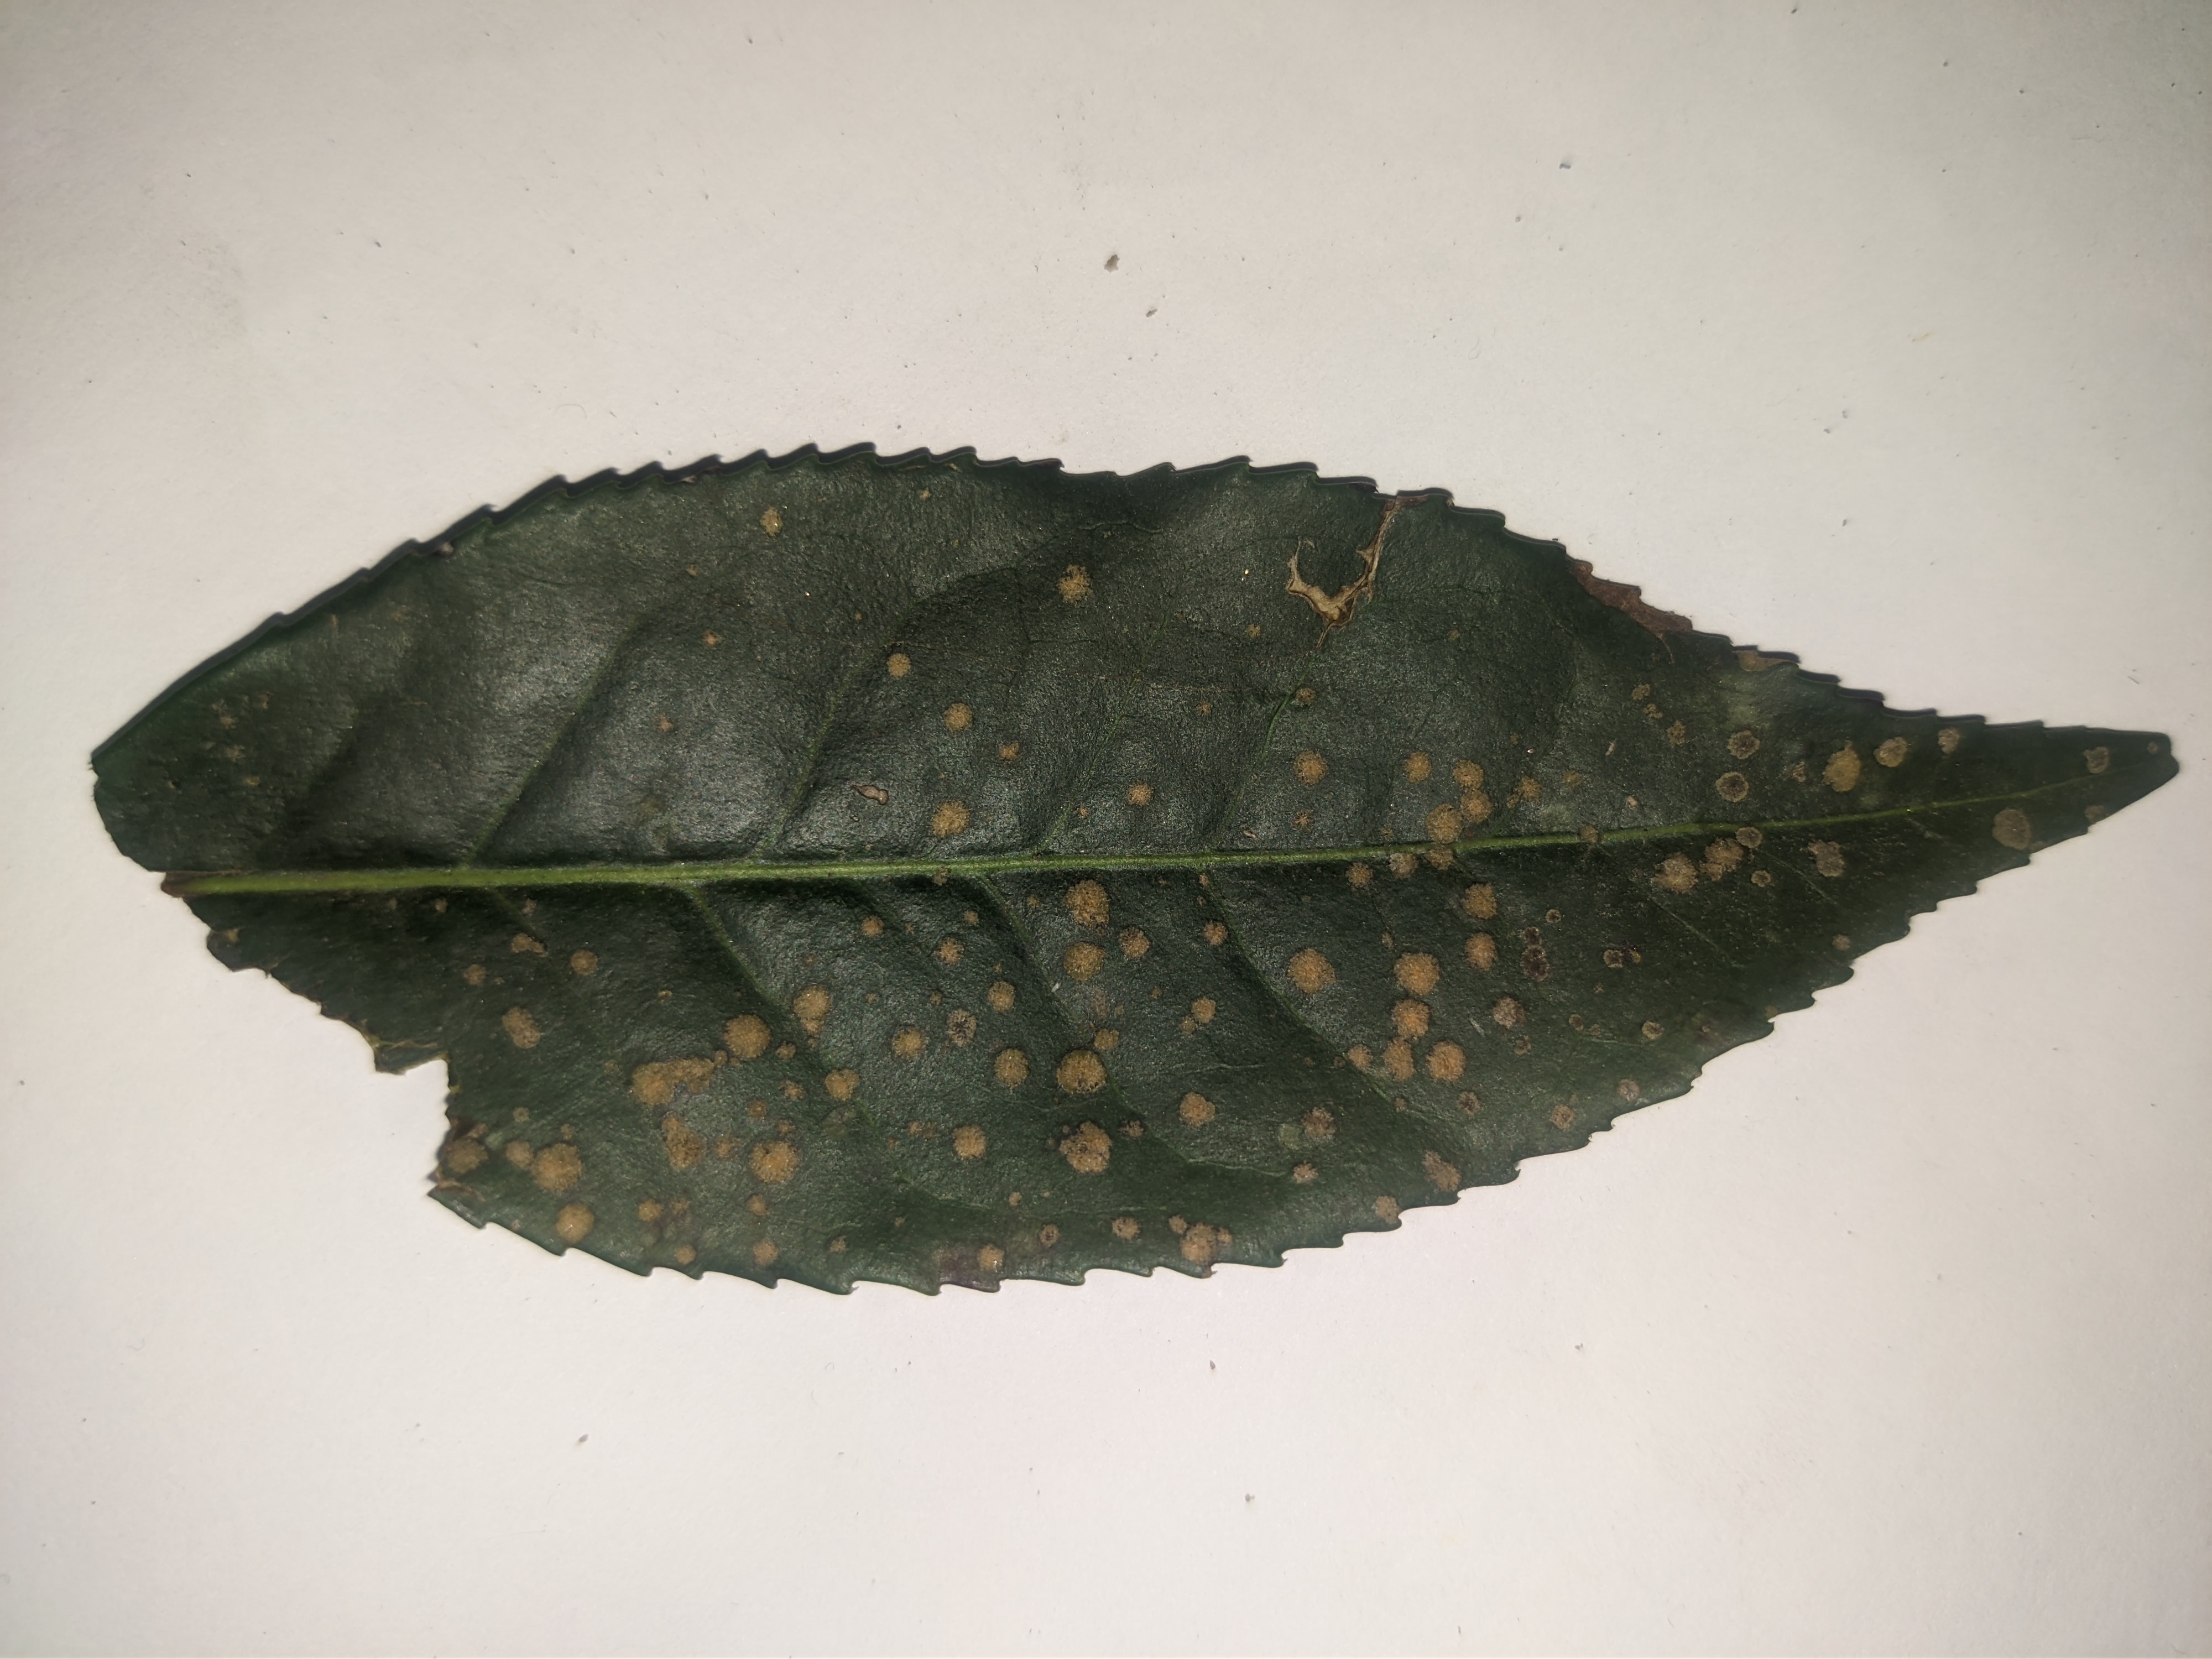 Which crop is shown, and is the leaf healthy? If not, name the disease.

tea, algal leaf
